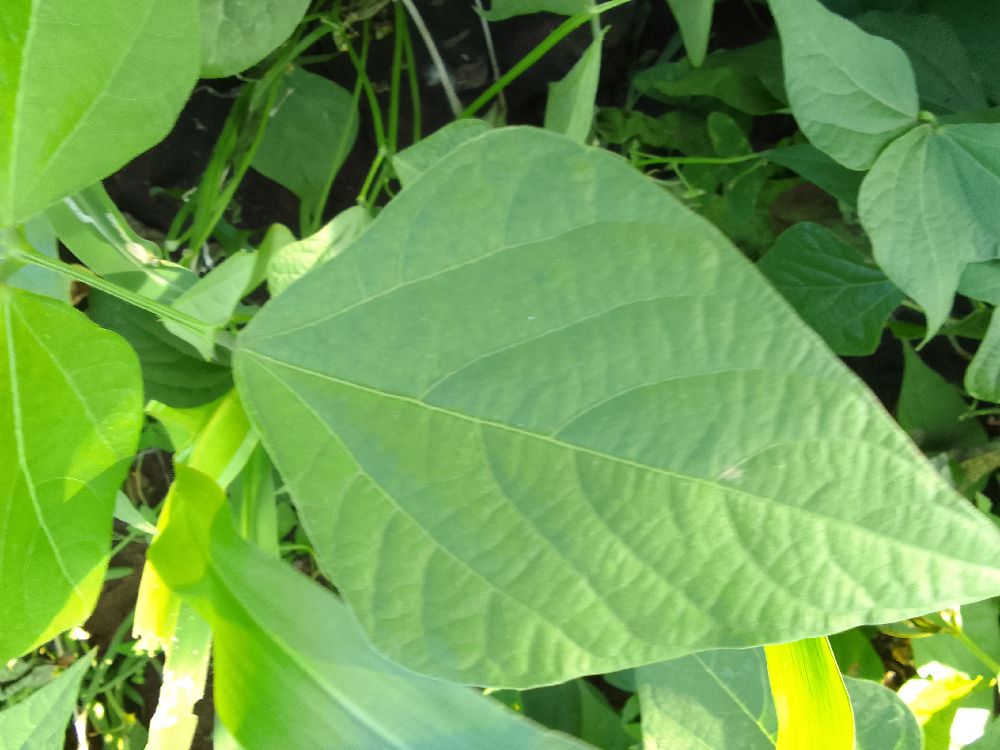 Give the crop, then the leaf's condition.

common bean, healthy
